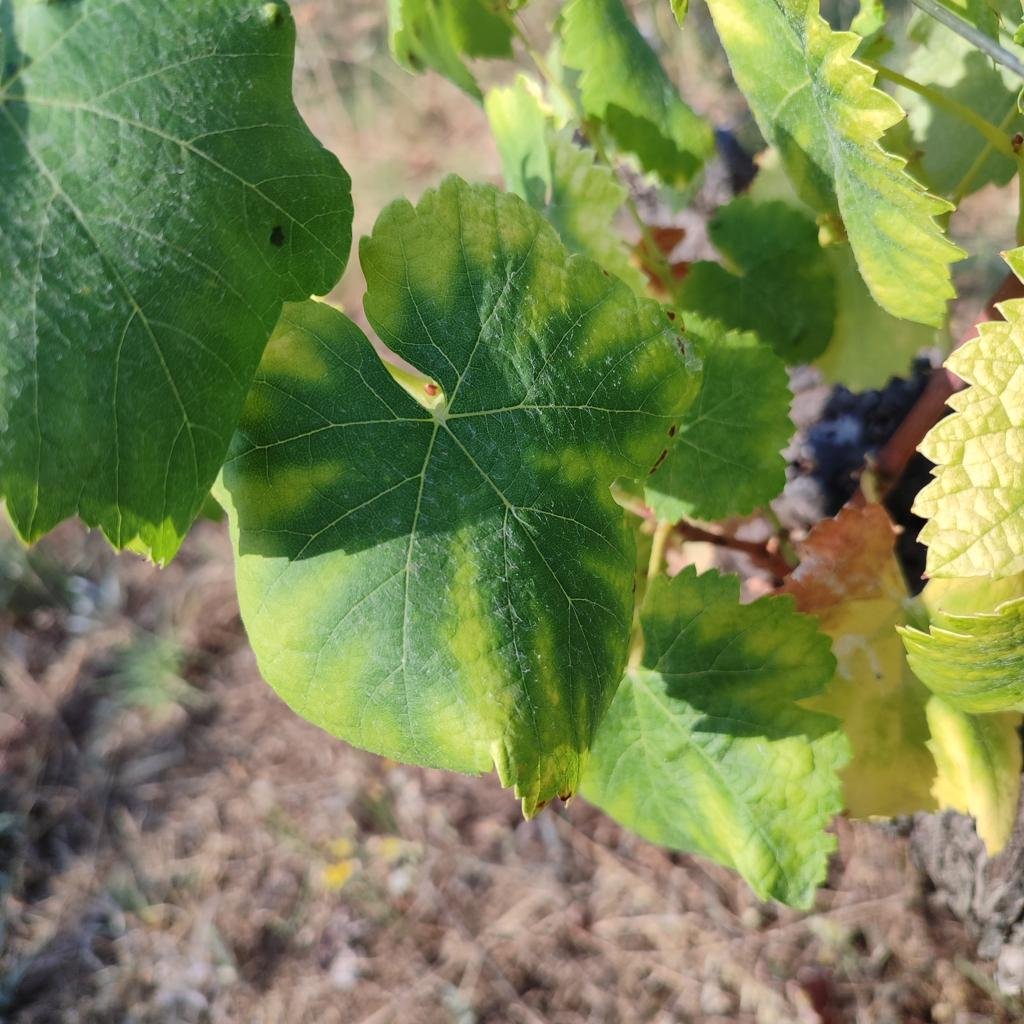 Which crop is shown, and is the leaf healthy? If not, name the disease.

grapevine, esca complex
